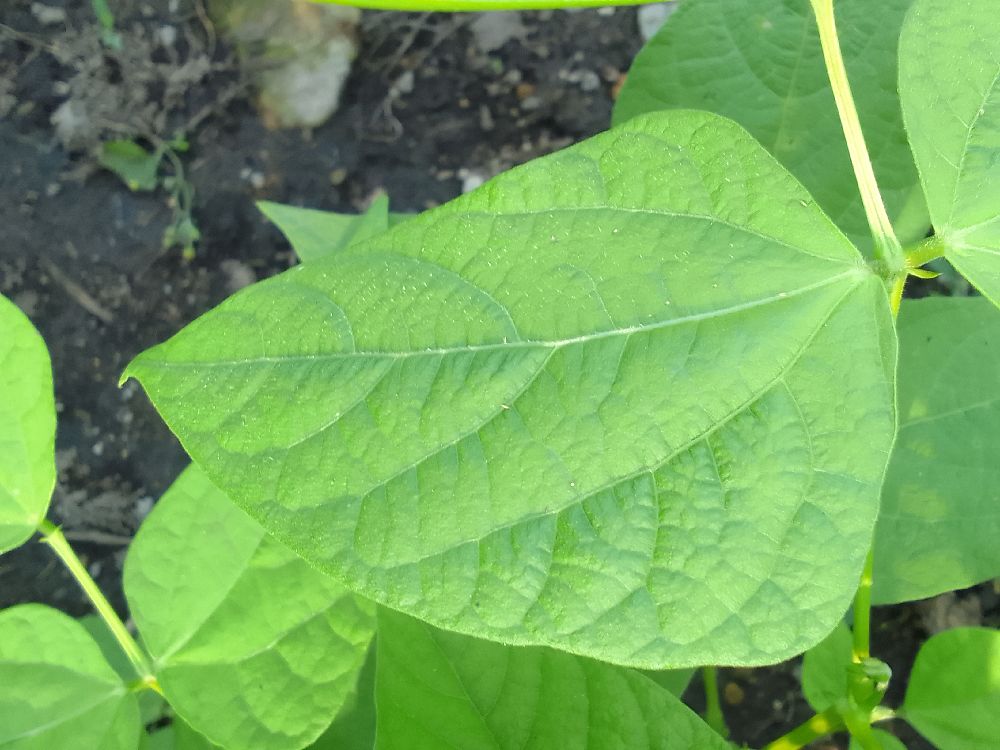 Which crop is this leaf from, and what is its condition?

common bean, healthy
